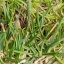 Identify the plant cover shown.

grass
